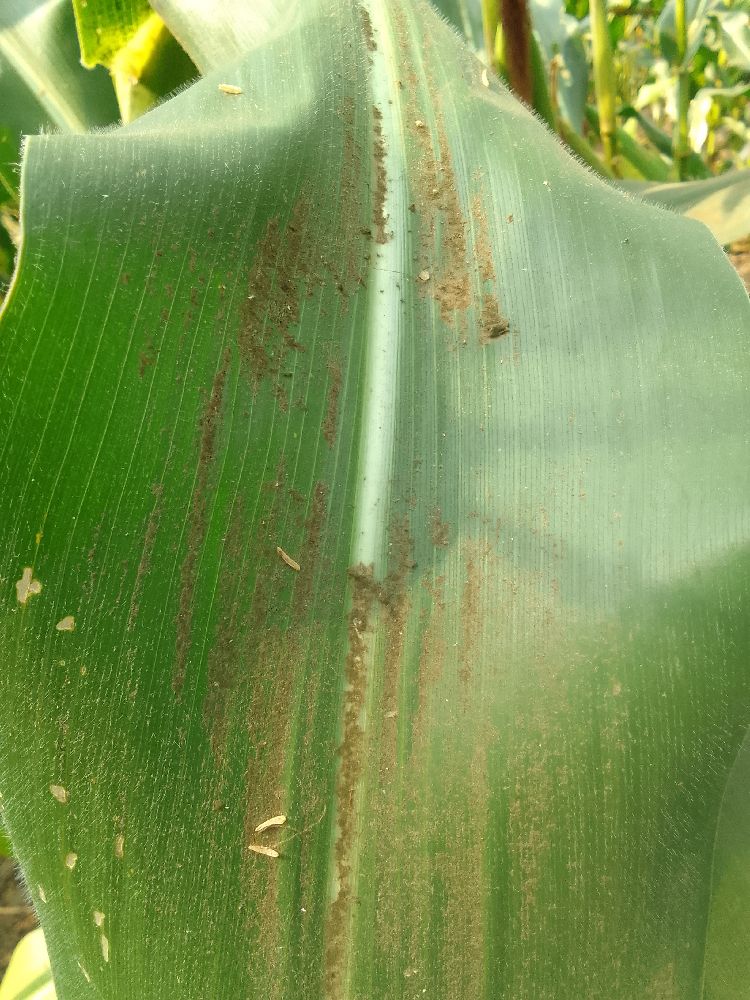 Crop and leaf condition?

maize, healthy
